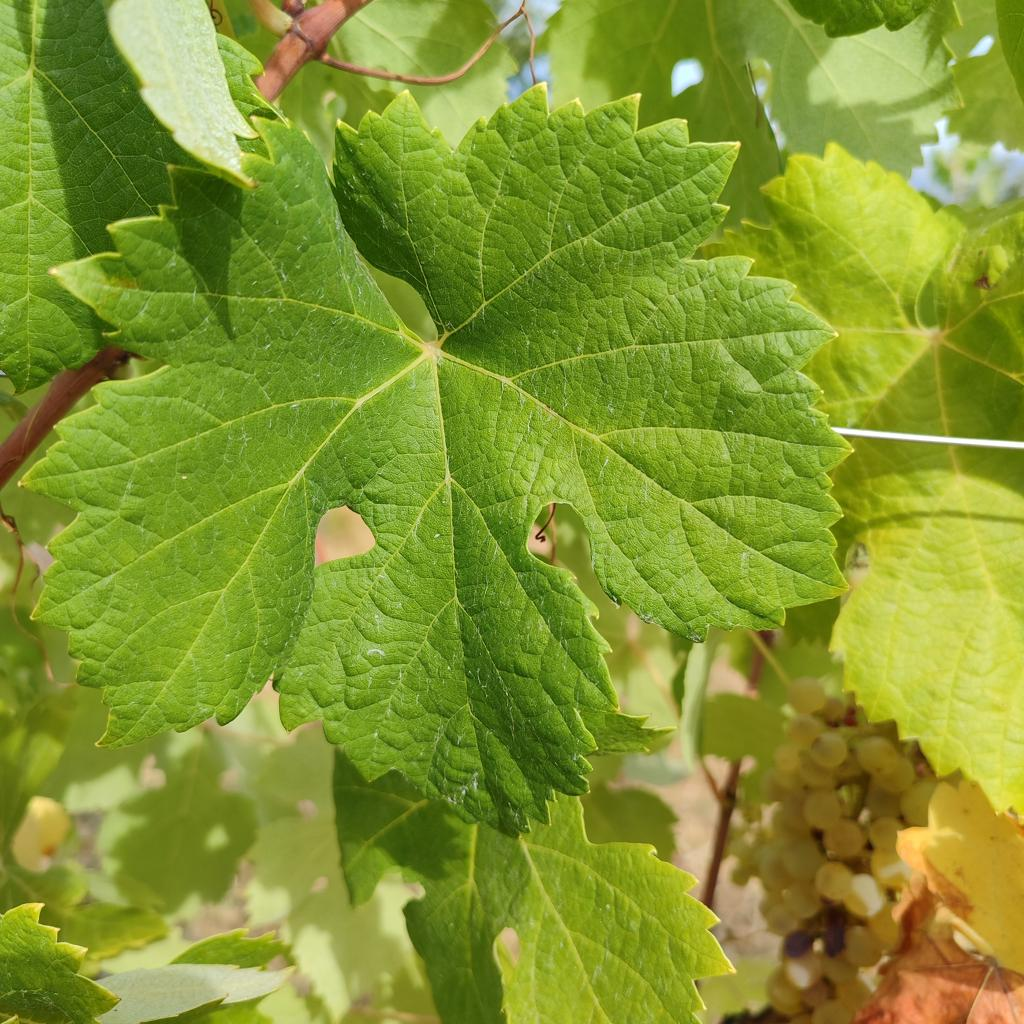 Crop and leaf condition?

grapevine, healthy
